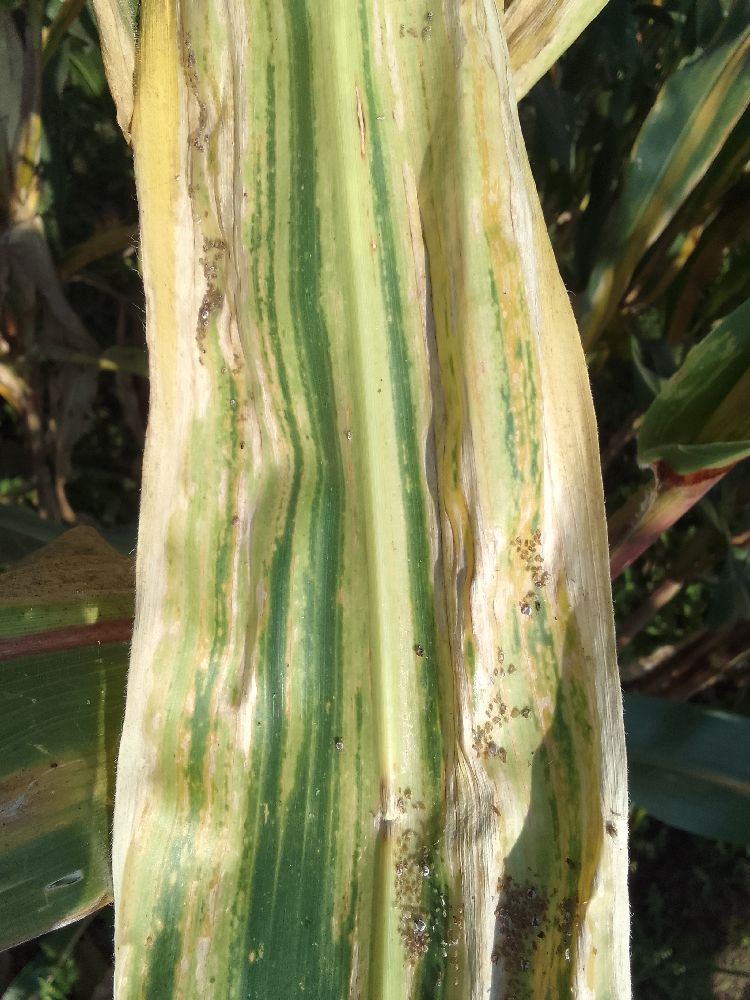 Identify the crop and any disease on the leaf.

maize, maize lethal necrosis
